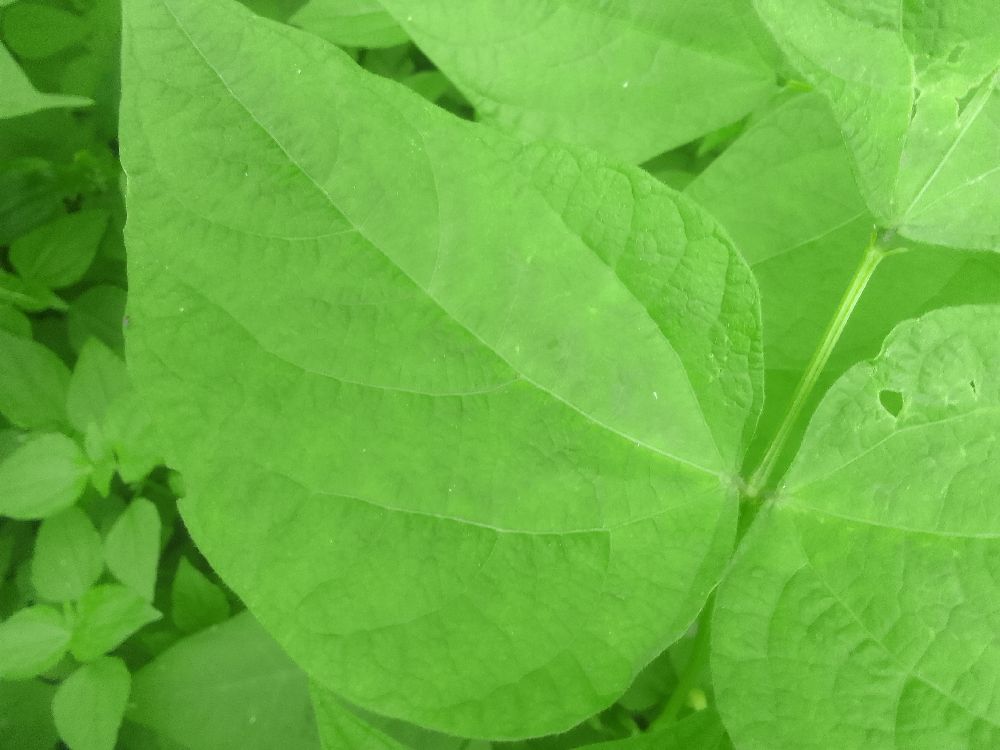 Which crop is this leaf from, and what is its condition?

common bean, healthy
